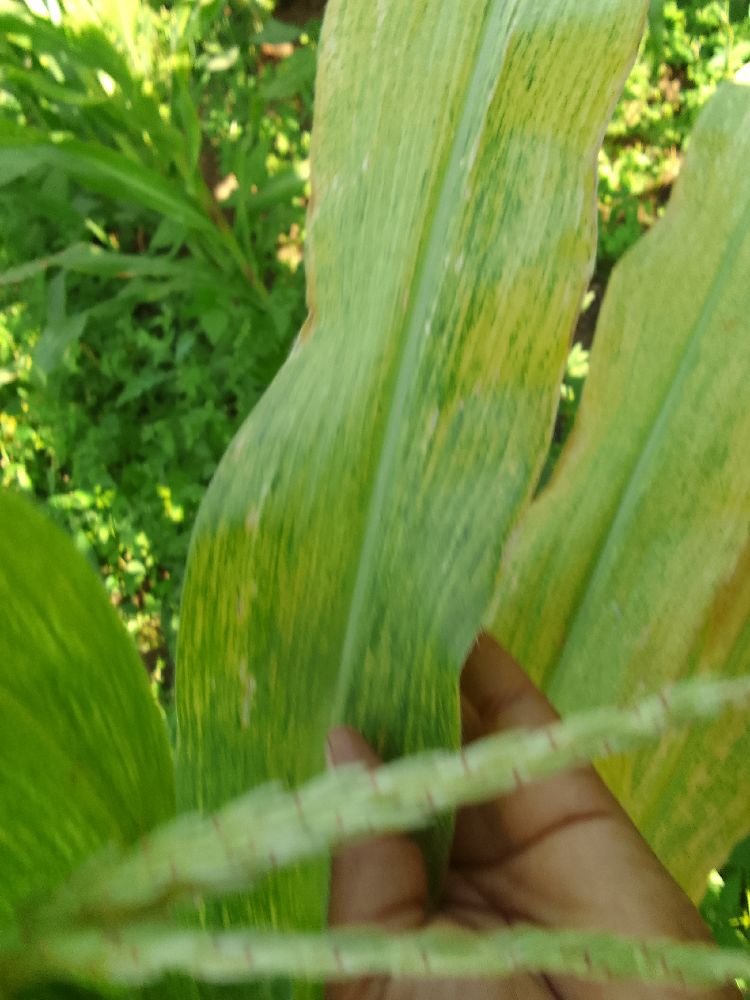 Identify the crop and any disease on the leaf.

maize, maize lethal necrosis
